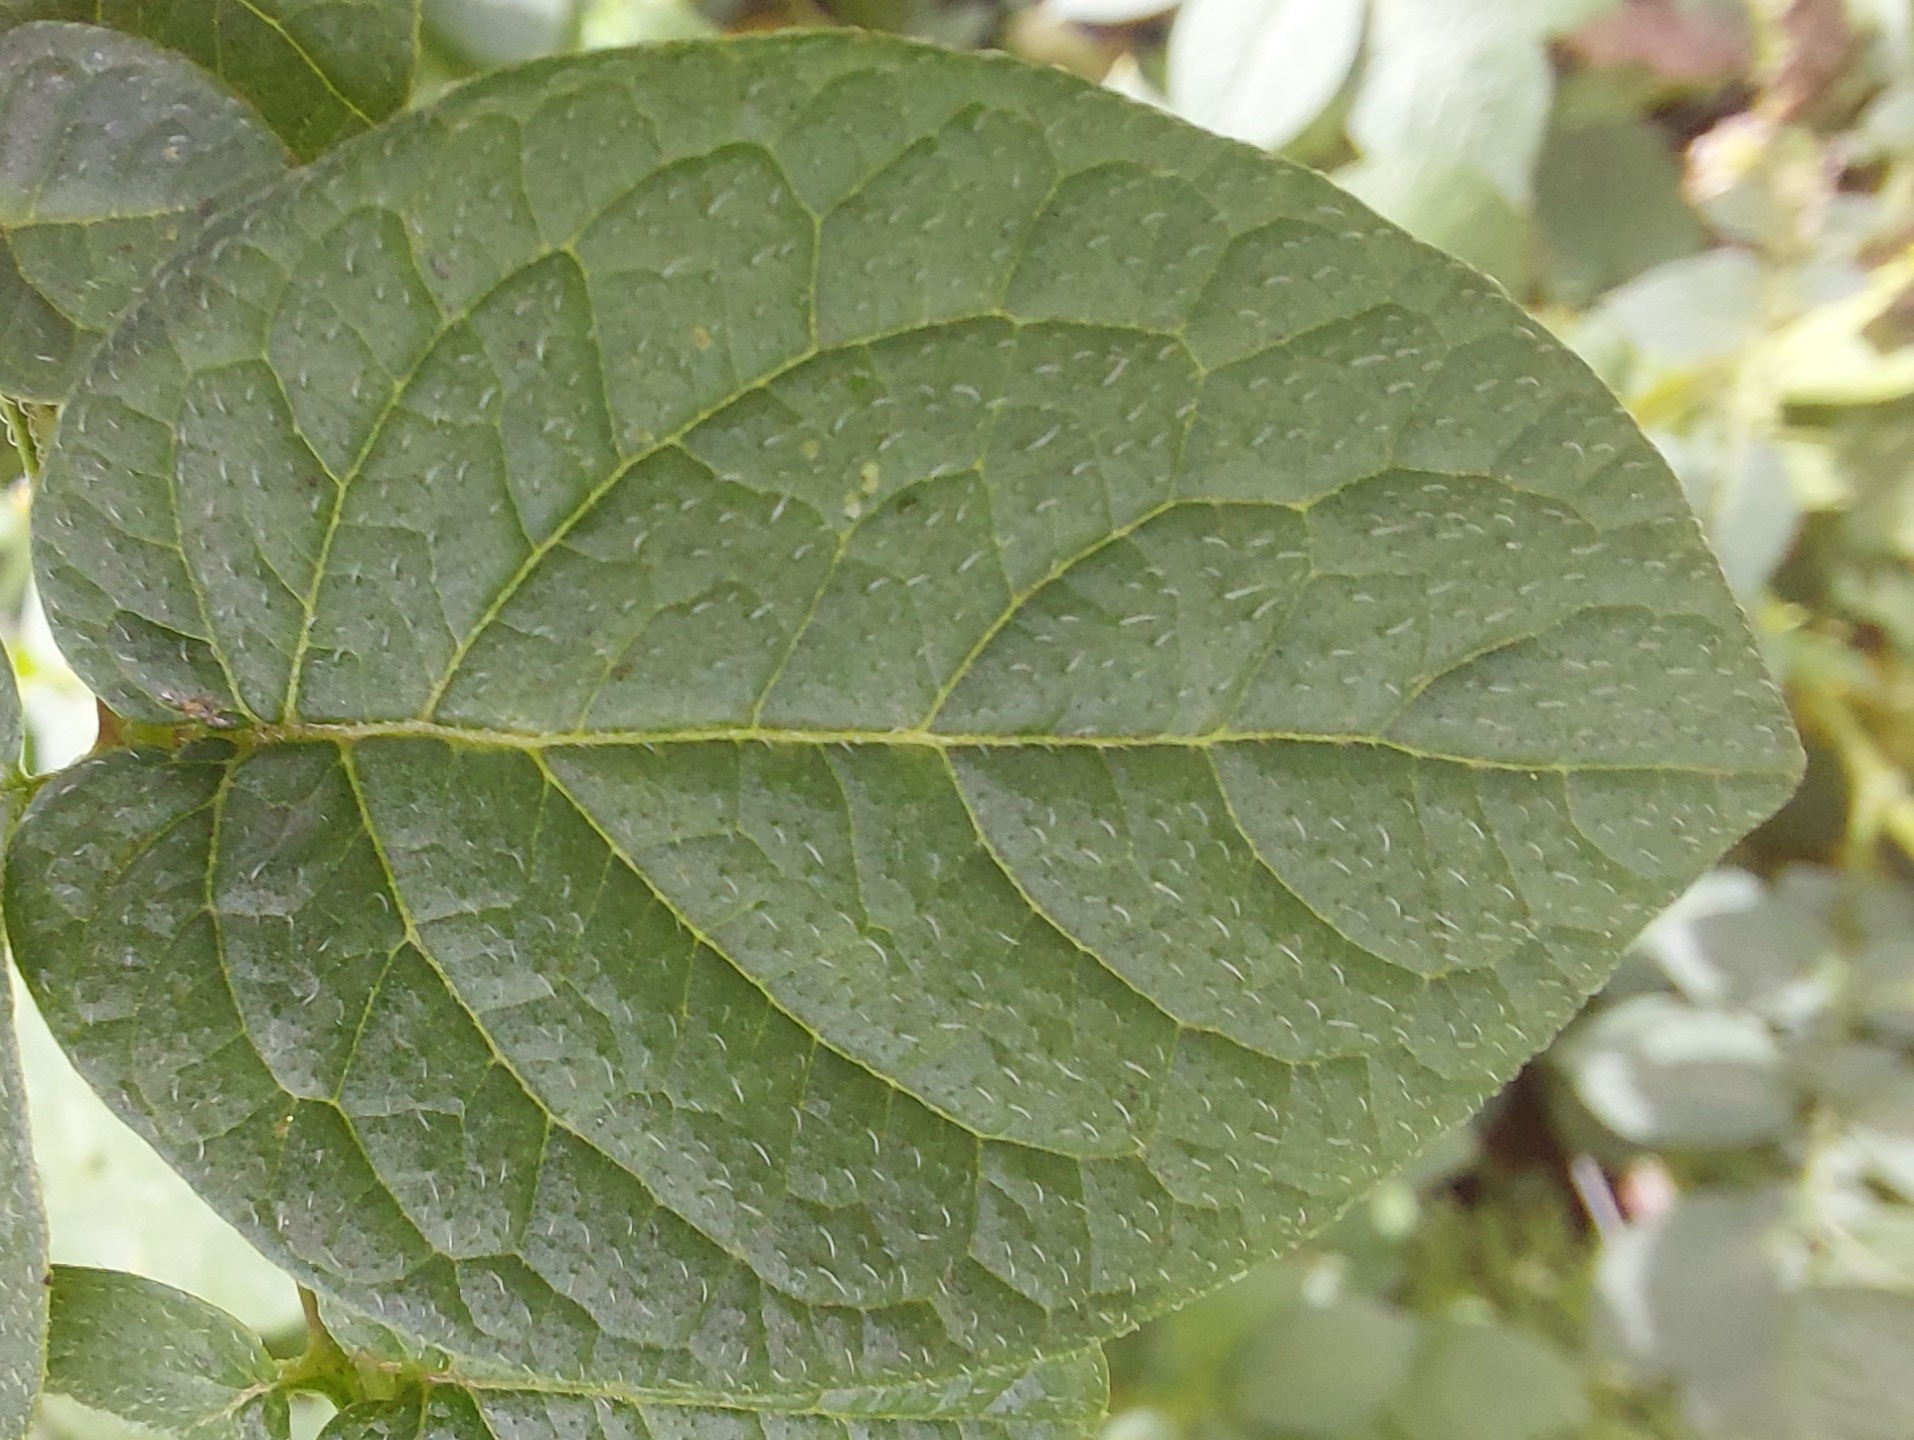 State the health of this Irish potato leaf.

healthy
